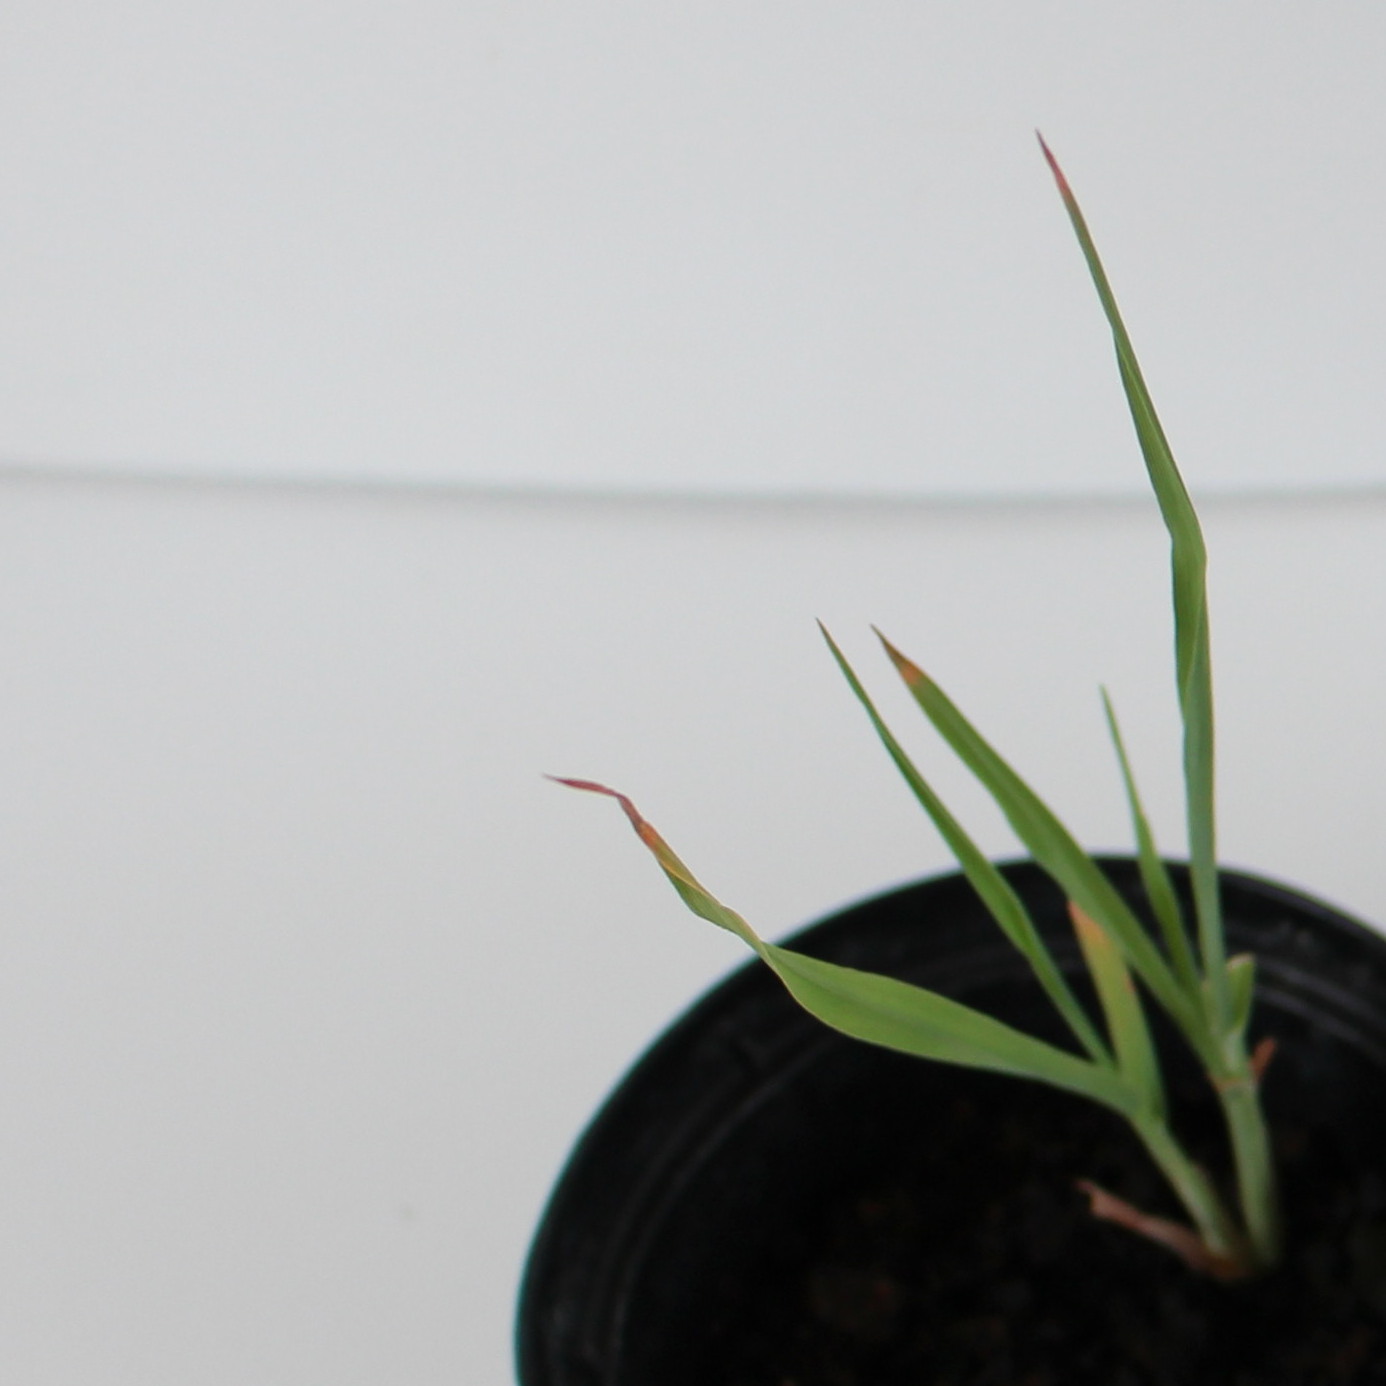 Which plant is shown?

Avena sterilis
